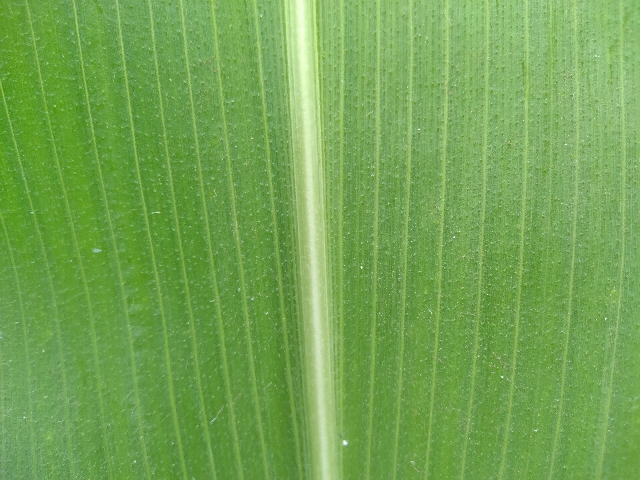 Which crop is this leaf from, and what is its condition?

maize, healthy
